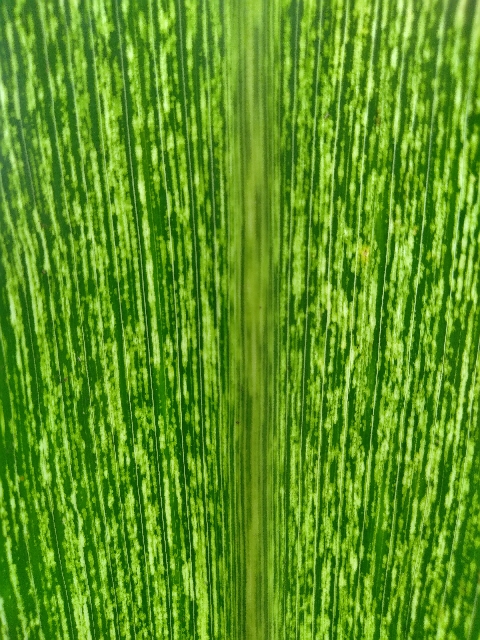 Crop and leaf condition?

maize, maize streak virus
